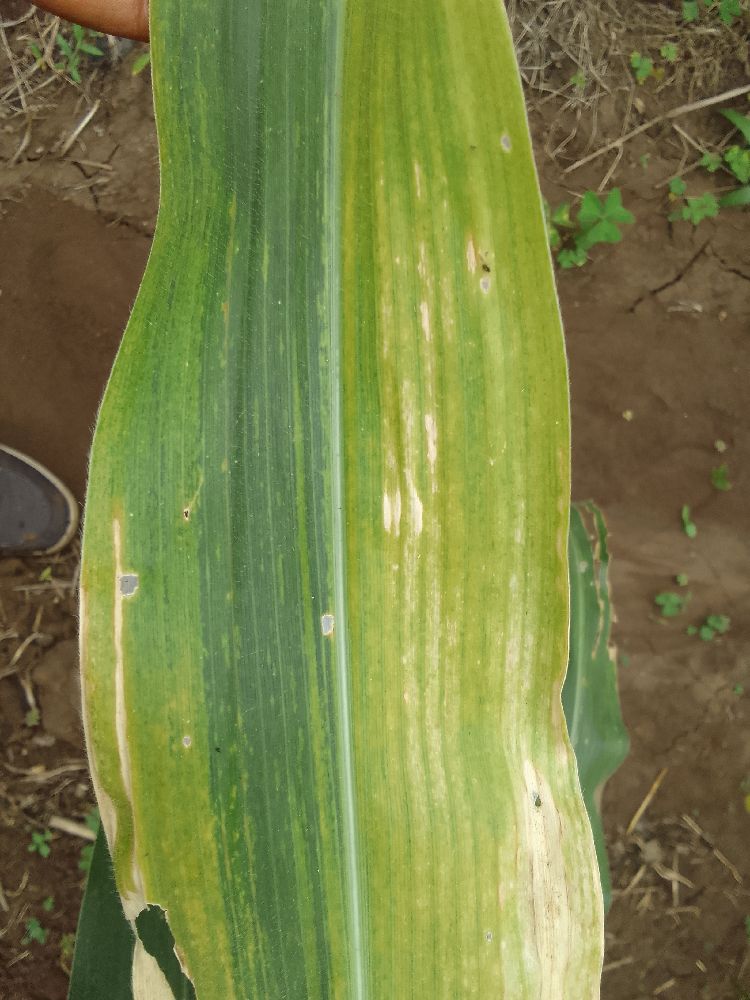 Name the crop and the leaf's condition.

maize, maize lethal necrosis
